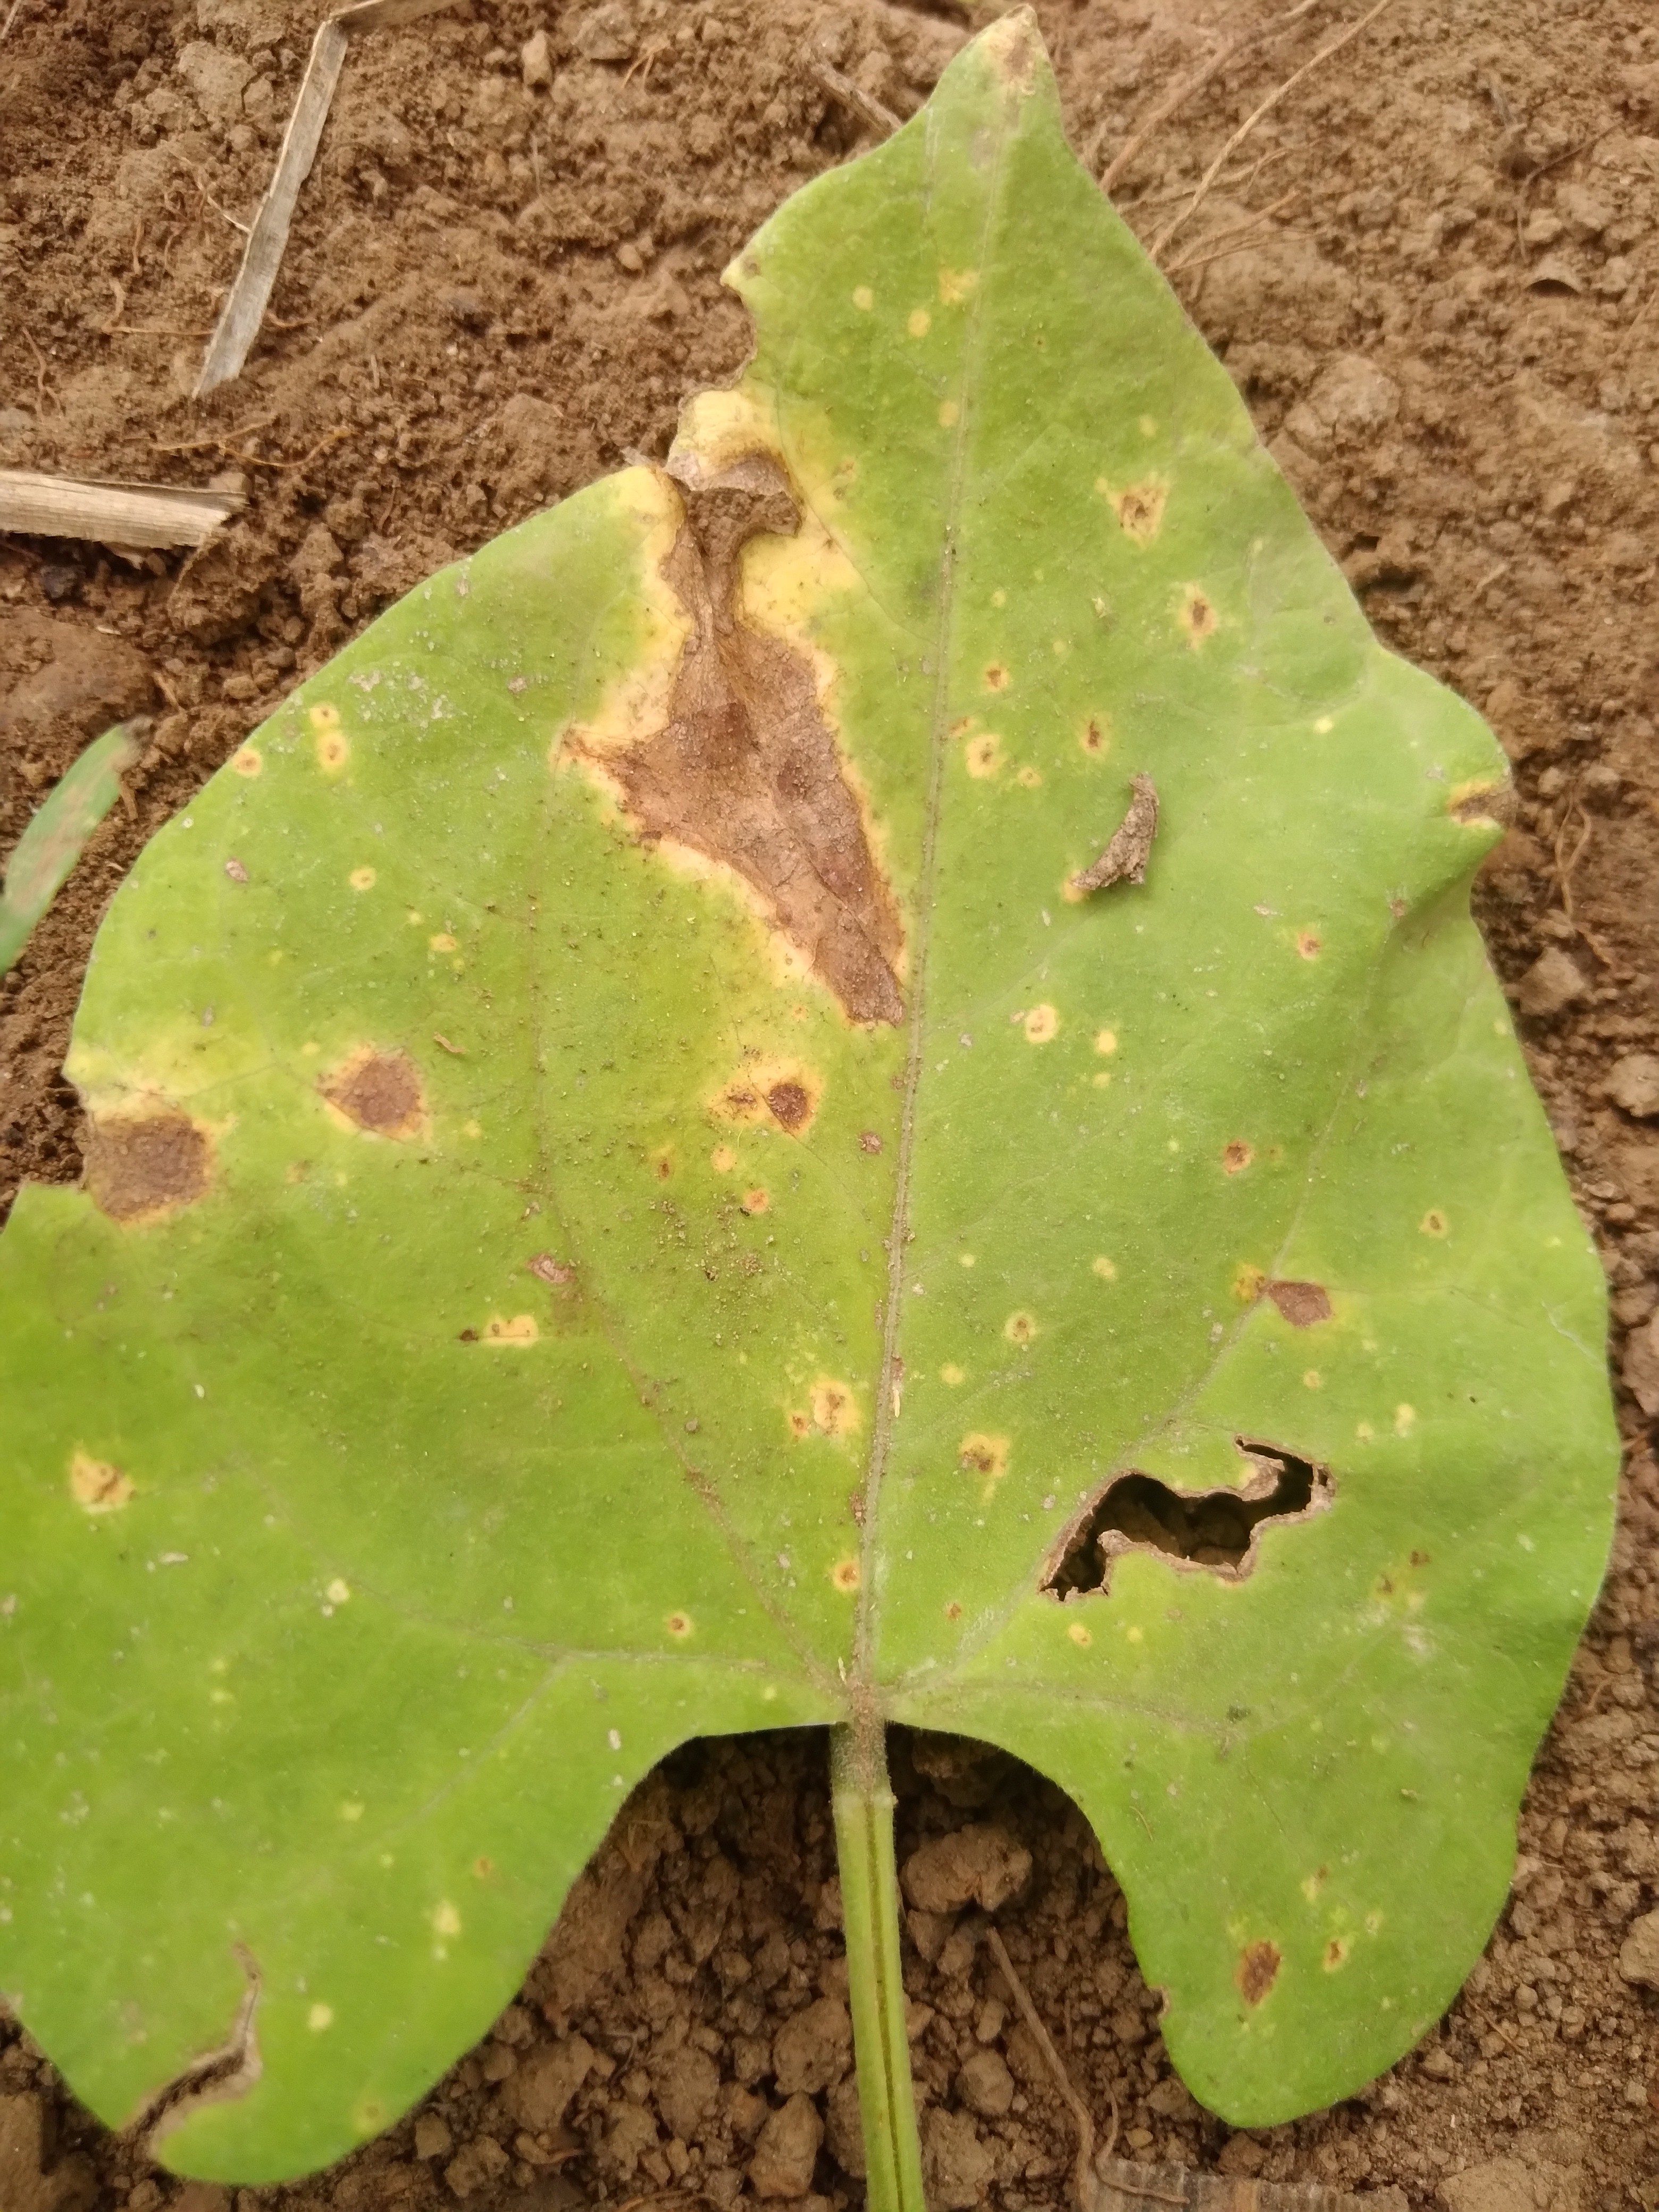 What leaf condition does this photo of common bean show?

rust
